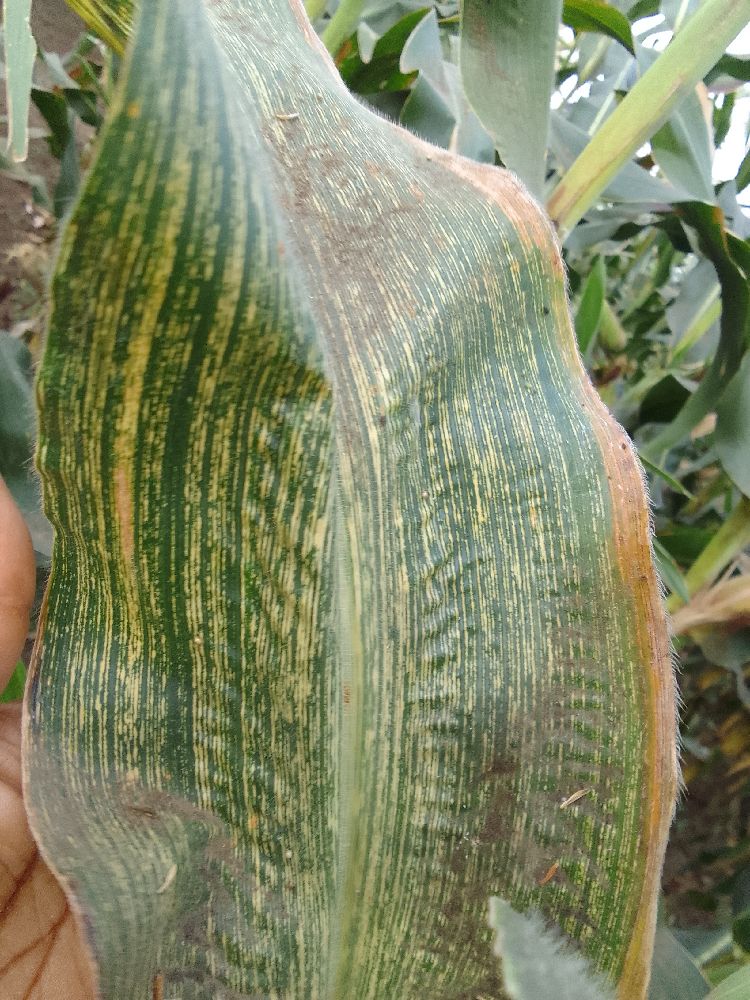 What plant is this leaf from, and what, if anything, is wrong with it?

maize, maize streak virus
